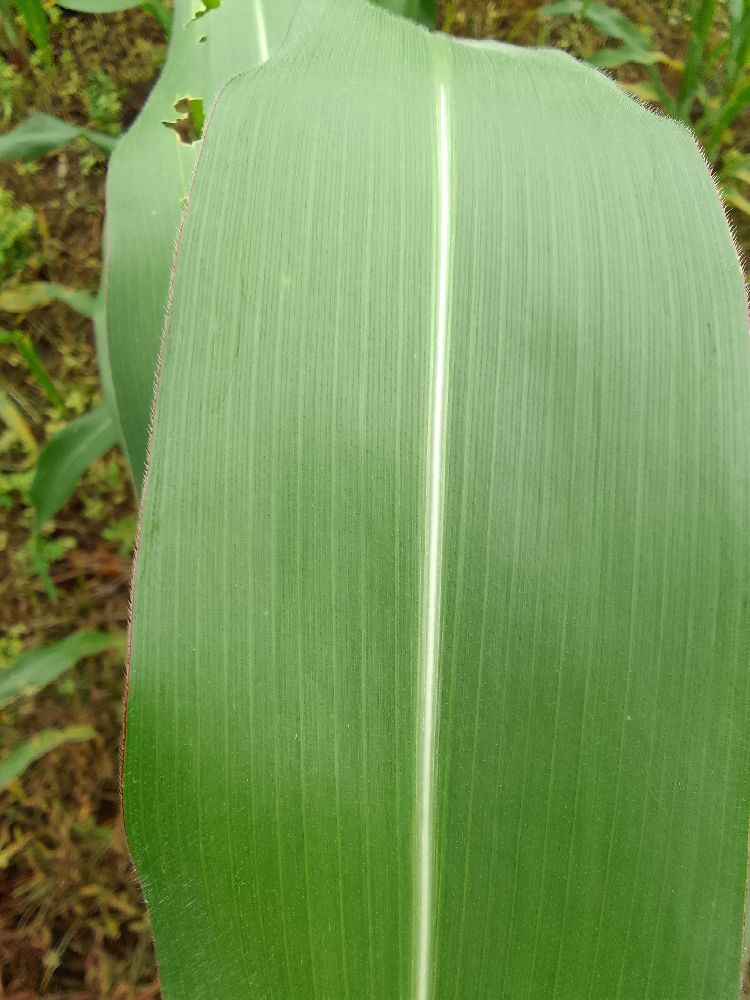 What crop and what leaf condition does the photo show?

maize, healthy
